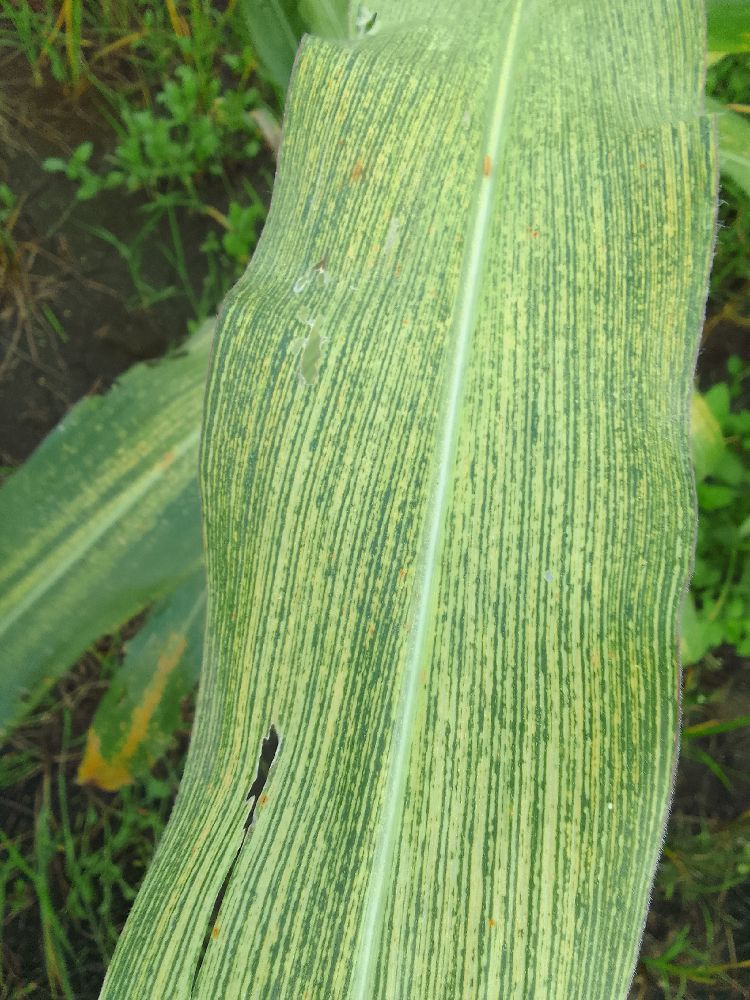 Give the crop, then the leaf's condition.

maize, maize streak virus
